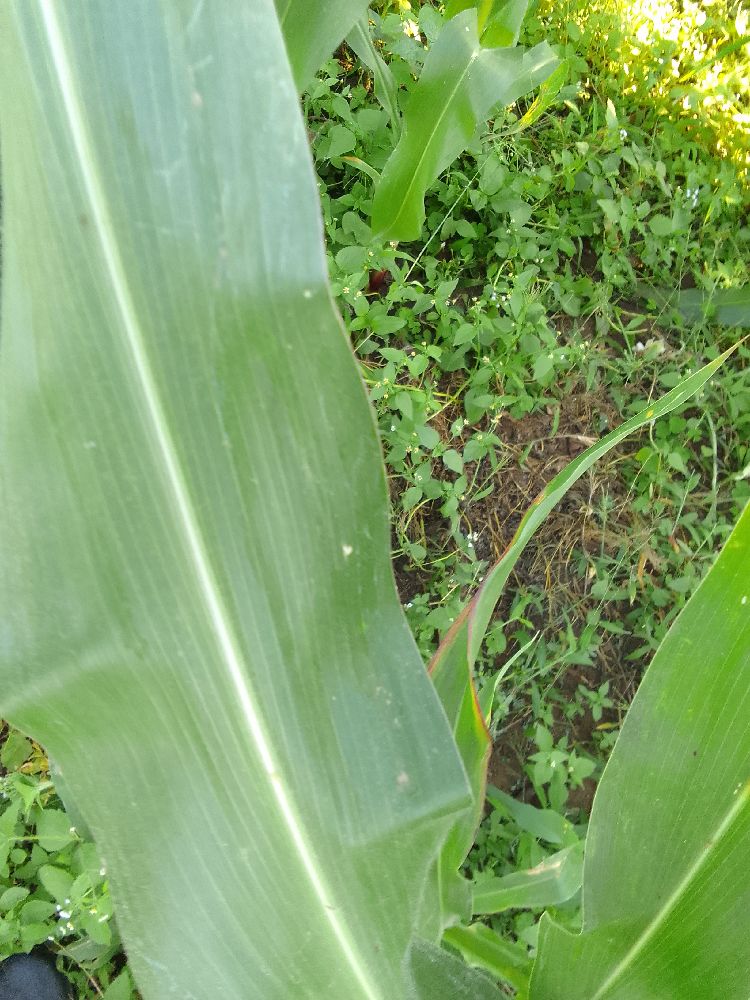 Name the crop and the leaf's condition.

maize, healthy
